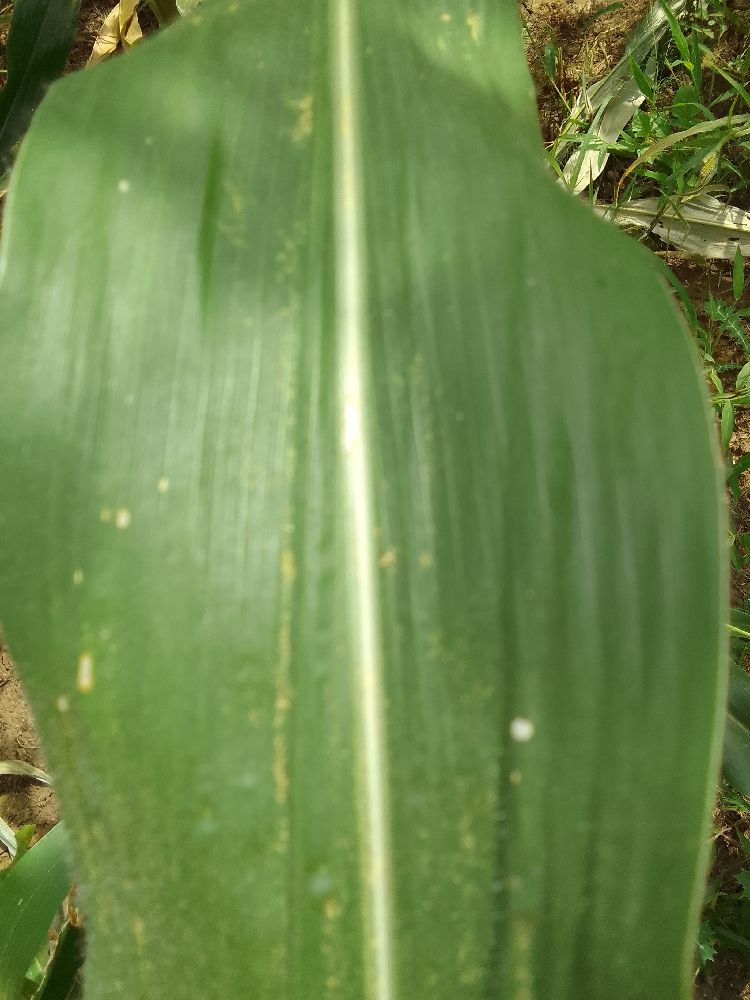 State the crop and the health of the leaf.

maize, healthy
